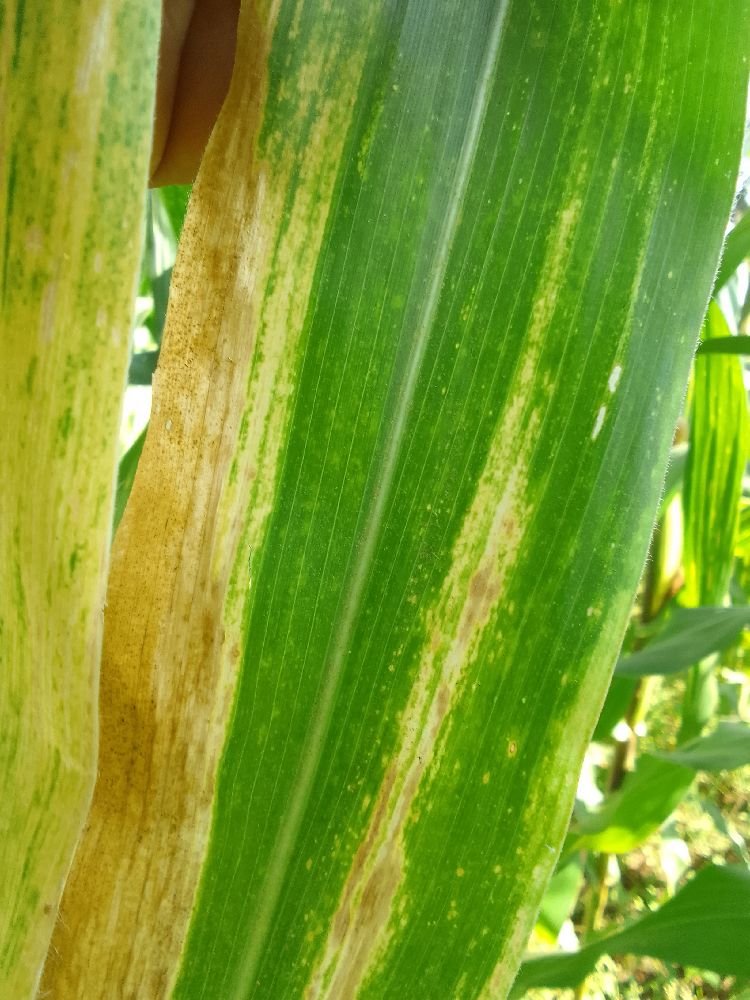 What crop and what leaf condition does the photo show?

maize, maize lethal necrosis
